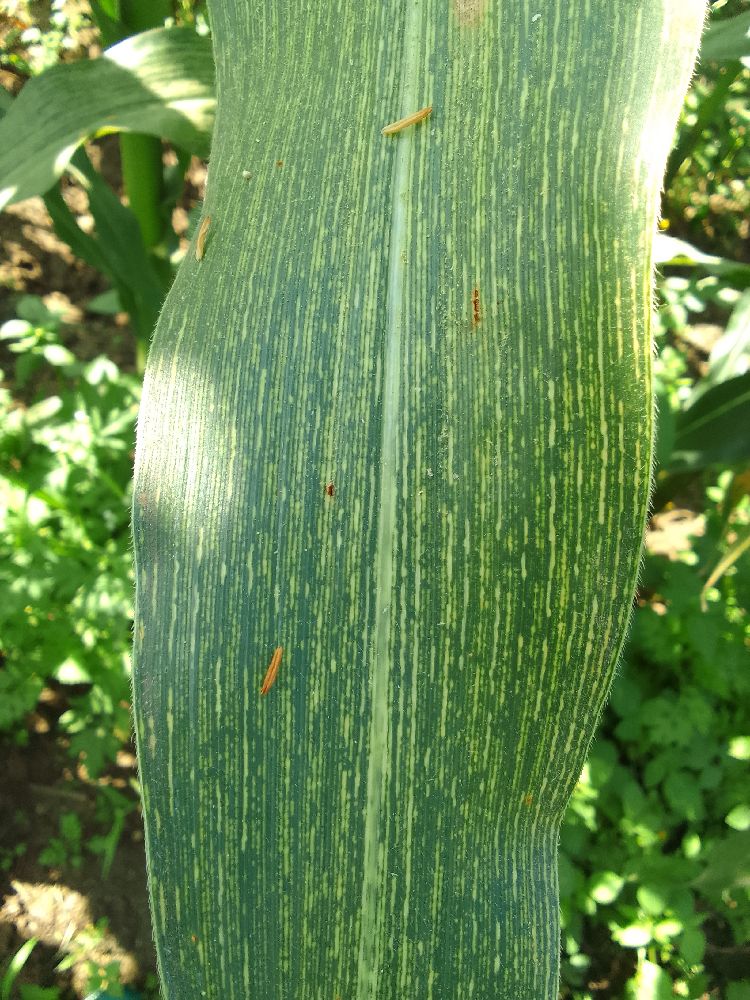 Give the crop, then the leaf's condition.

maize, maize streak virus
